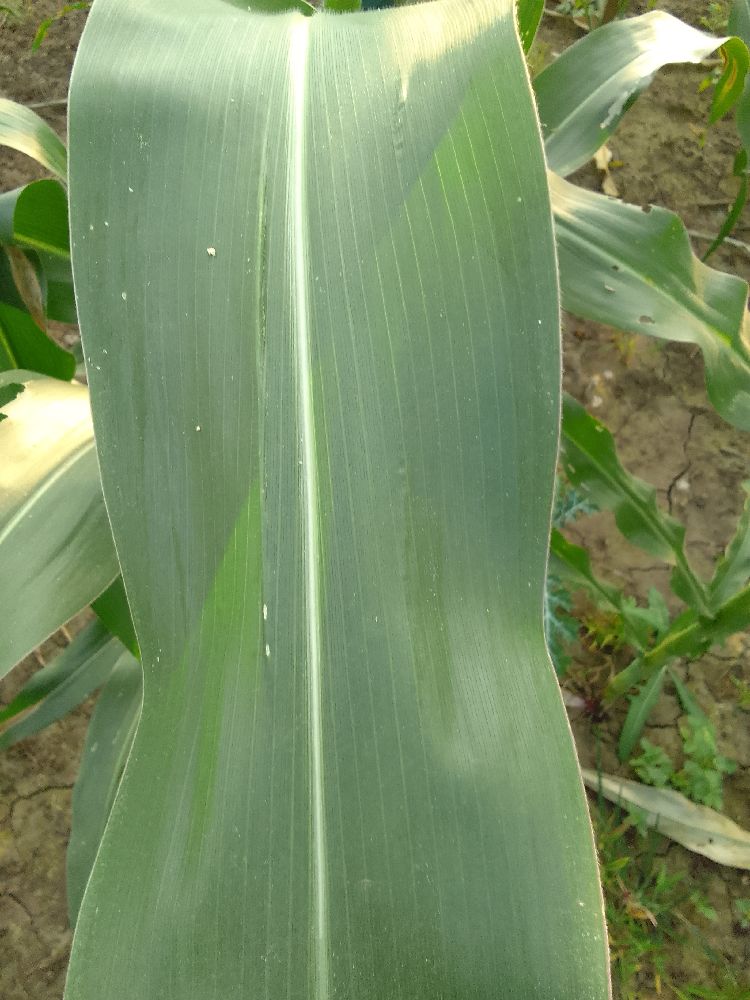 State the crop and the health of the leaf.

maize, healthy
